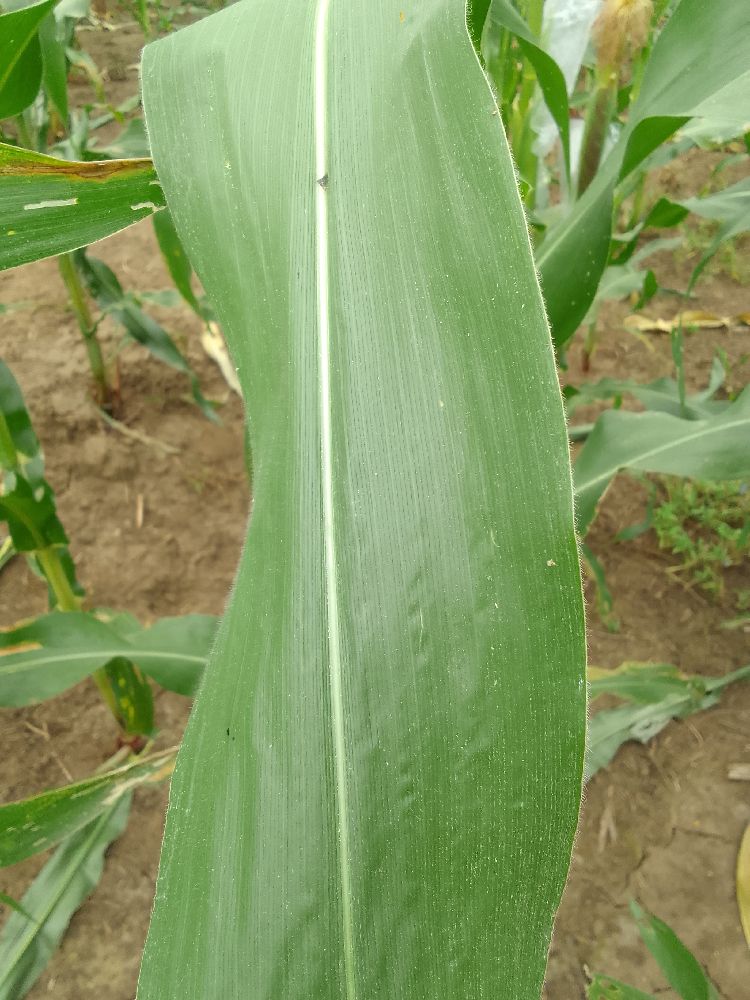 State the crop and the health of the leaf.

maize, healthy
